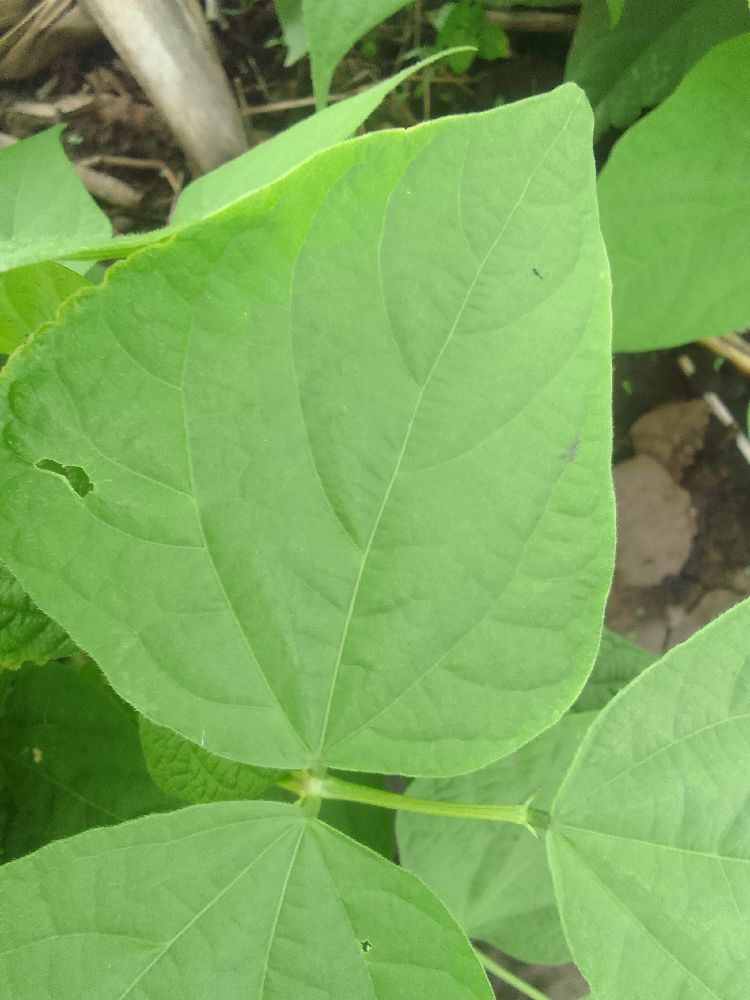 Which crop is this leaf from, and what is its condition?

common bean, healthy
